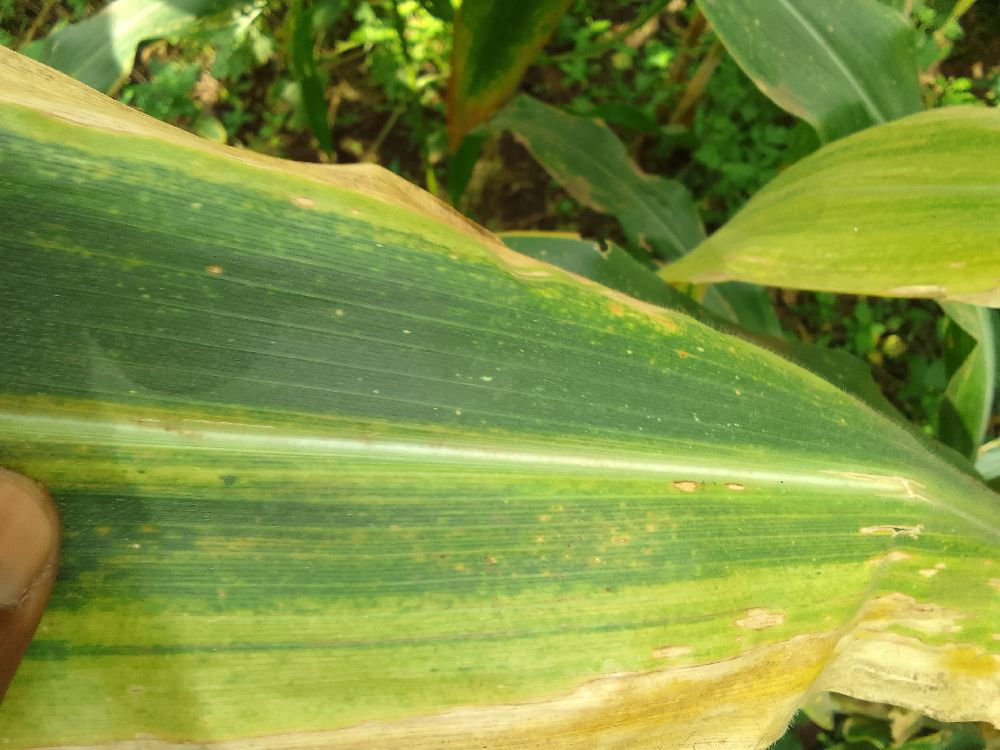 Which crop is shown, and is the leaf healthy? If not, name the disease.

maize, maize lethal necrosis
